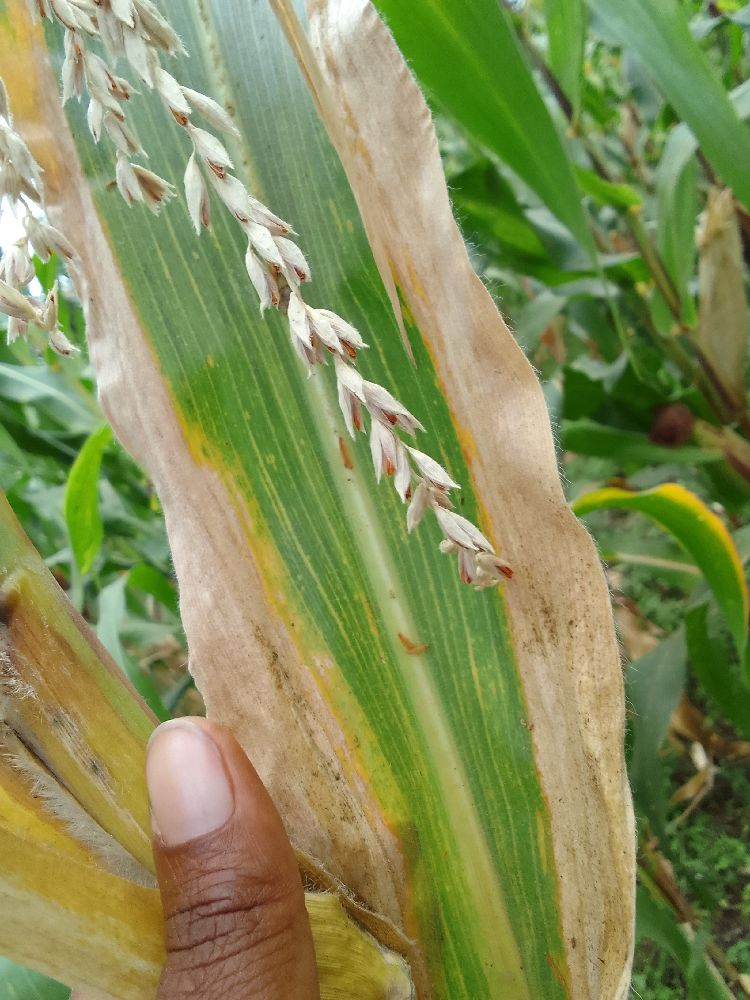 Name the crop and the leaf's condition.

maize, maize lethal necrosis
